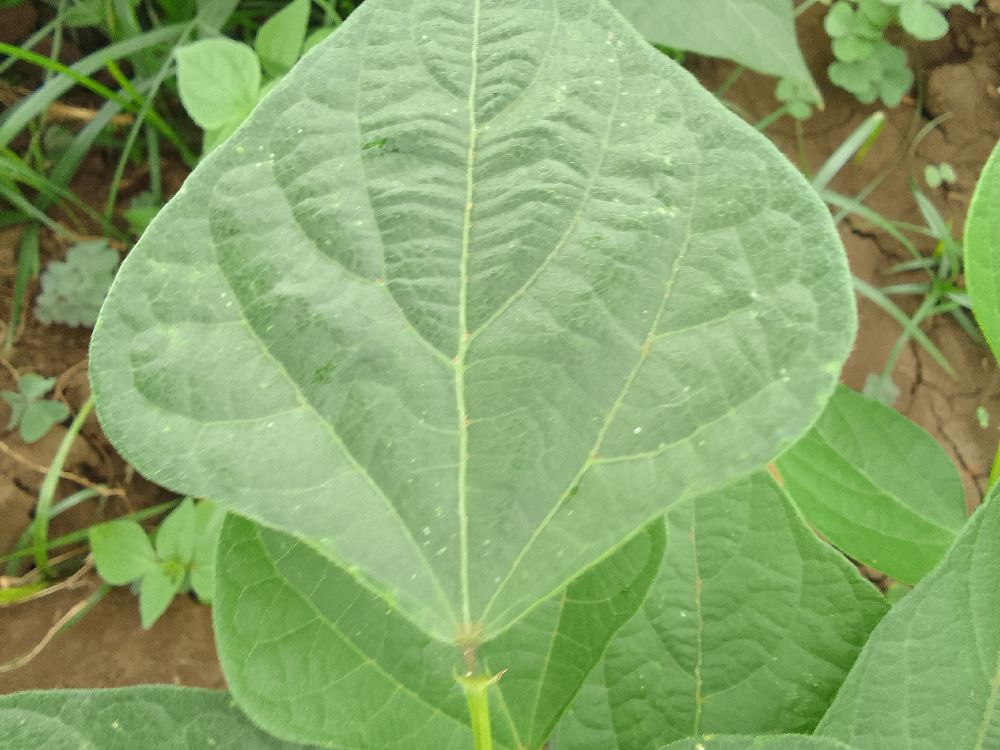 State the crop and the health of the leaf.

common bean, healthy
